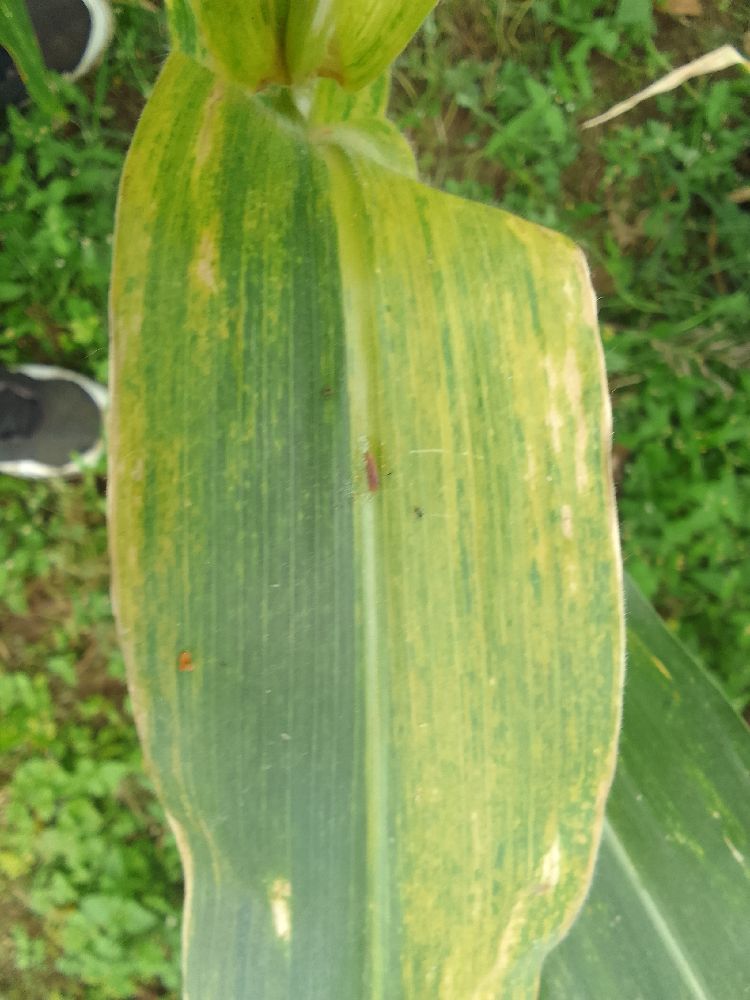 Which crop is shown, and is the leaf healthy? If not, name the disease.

maize, maize lethal necrosis
